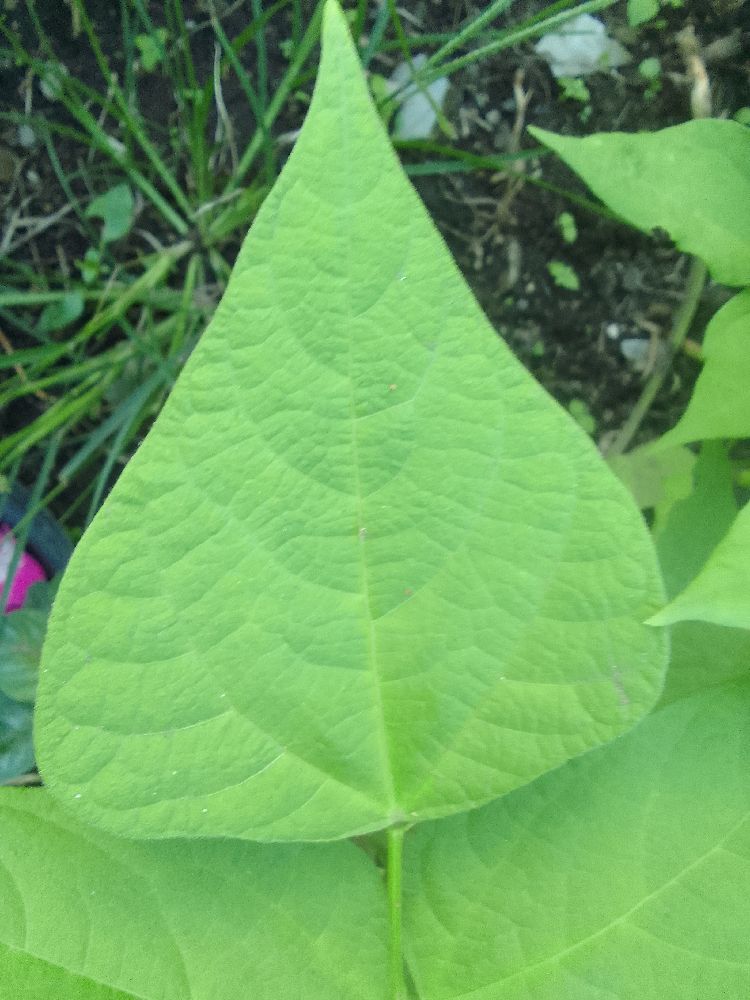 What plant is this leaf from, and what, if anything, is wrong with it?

common bean, healthy
